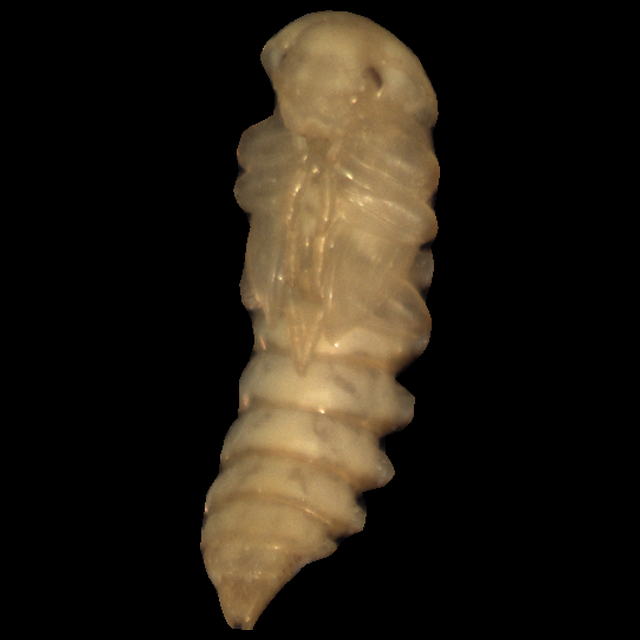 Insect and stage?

mealworm pupa
